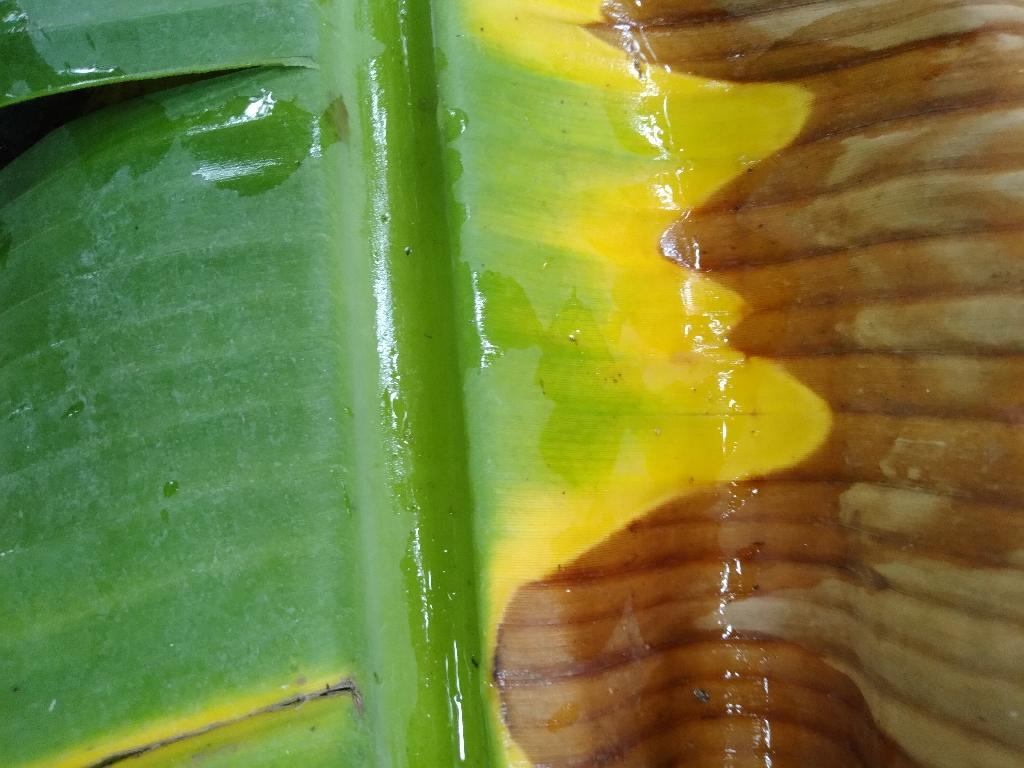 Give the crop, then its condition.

banana, fusarium wilt race 1
